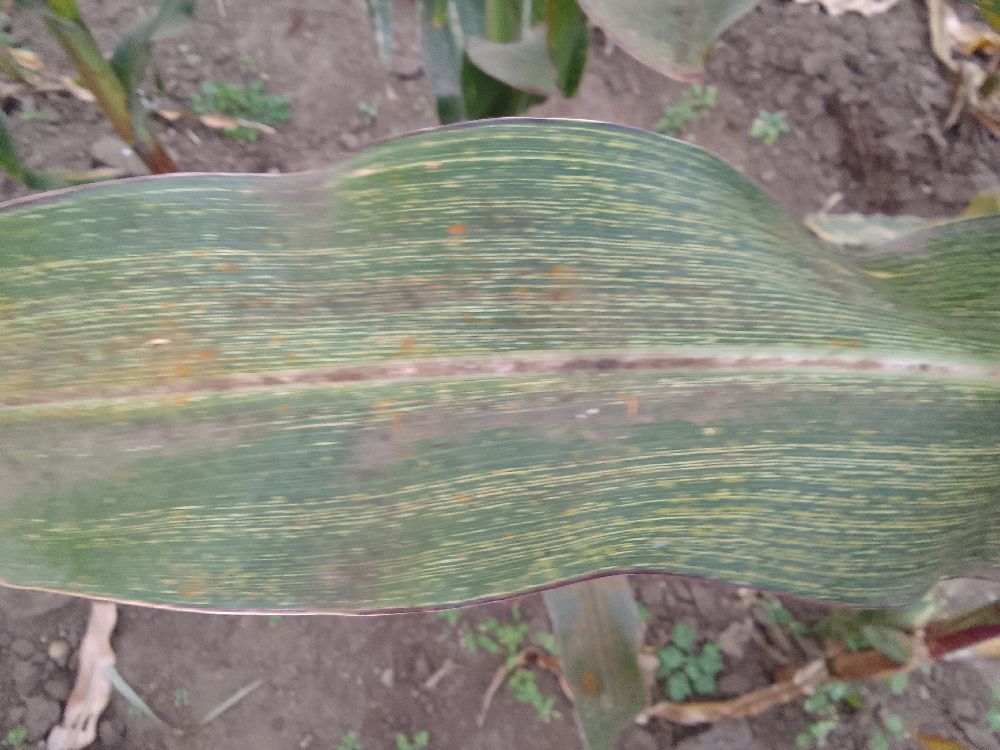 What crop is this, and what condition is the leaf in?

maize, maize streak virus
